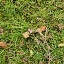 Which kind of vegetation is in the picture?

grass
